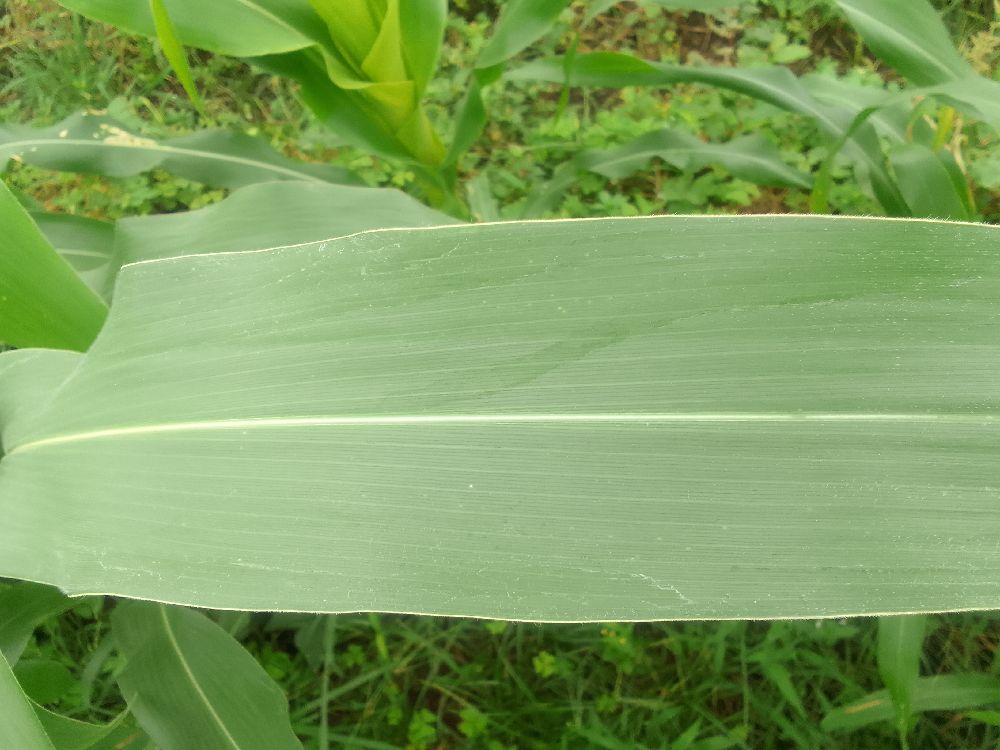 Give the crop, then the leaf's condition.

maize, healthy
